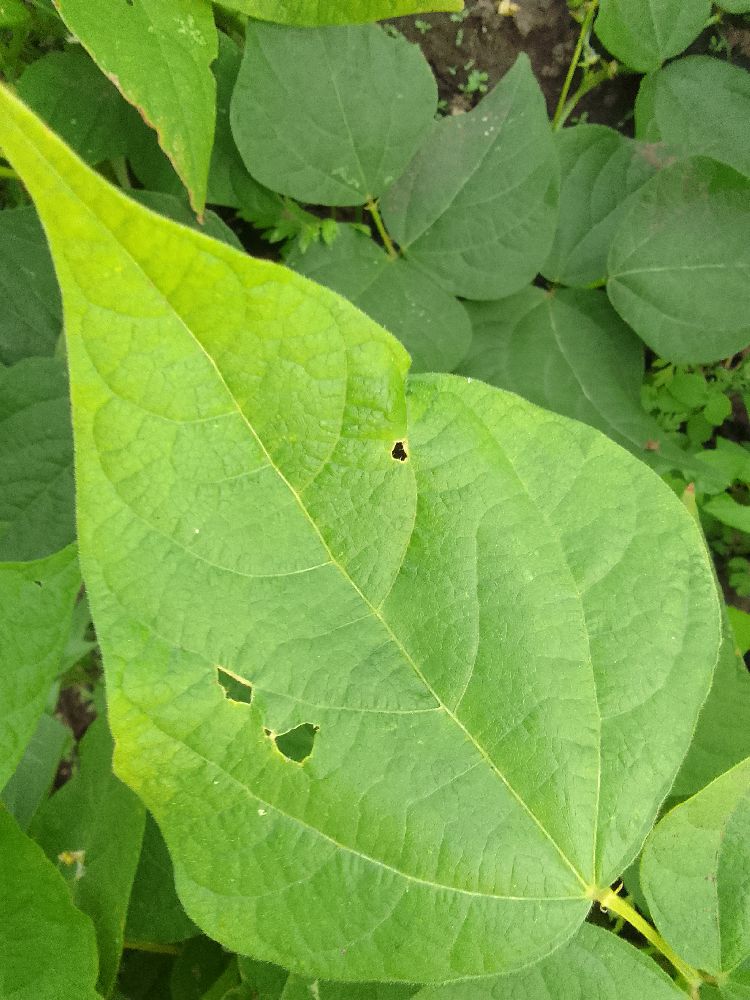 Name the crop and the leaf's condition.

common bean, healthy
